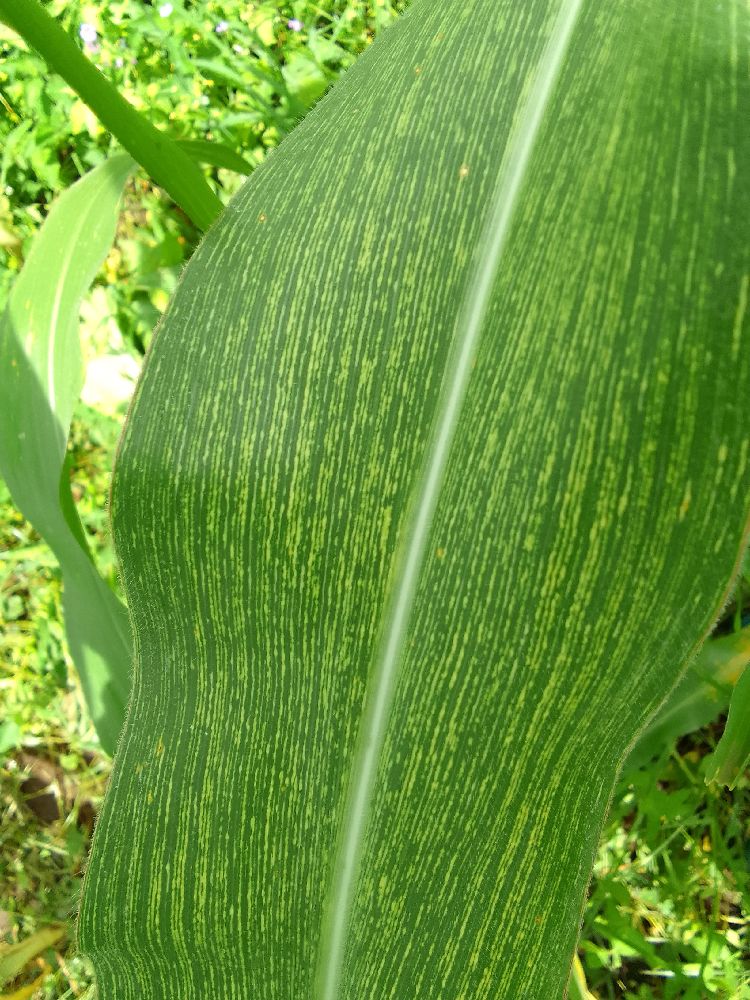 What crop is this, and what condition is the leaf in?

maize, maize streak virus
